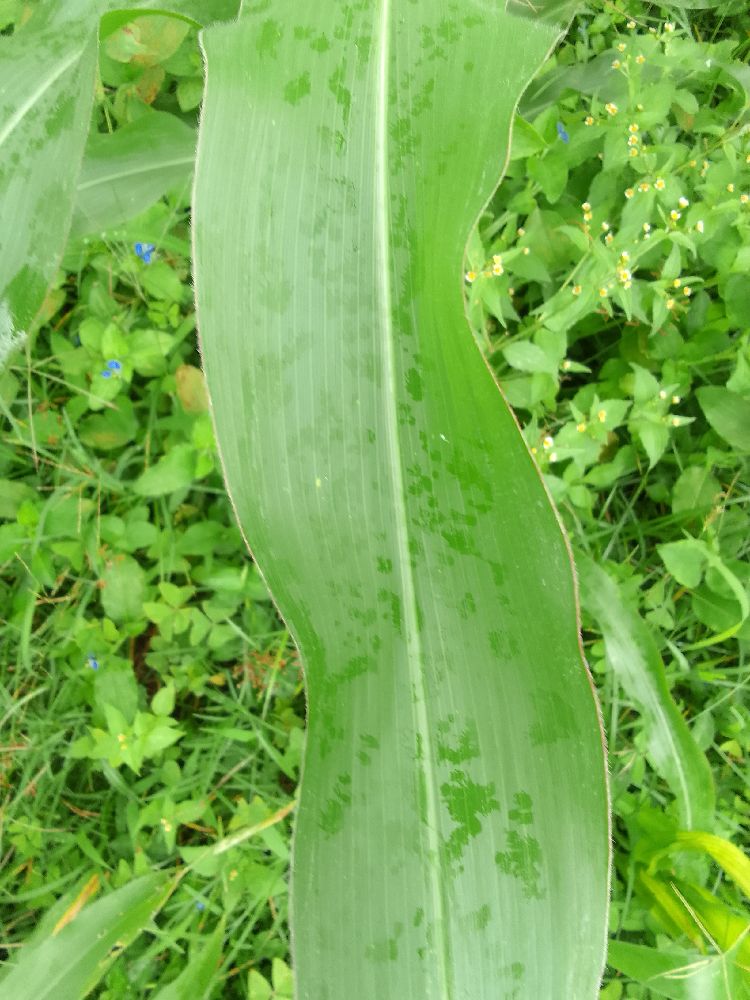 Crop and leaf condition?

maize, healthy
